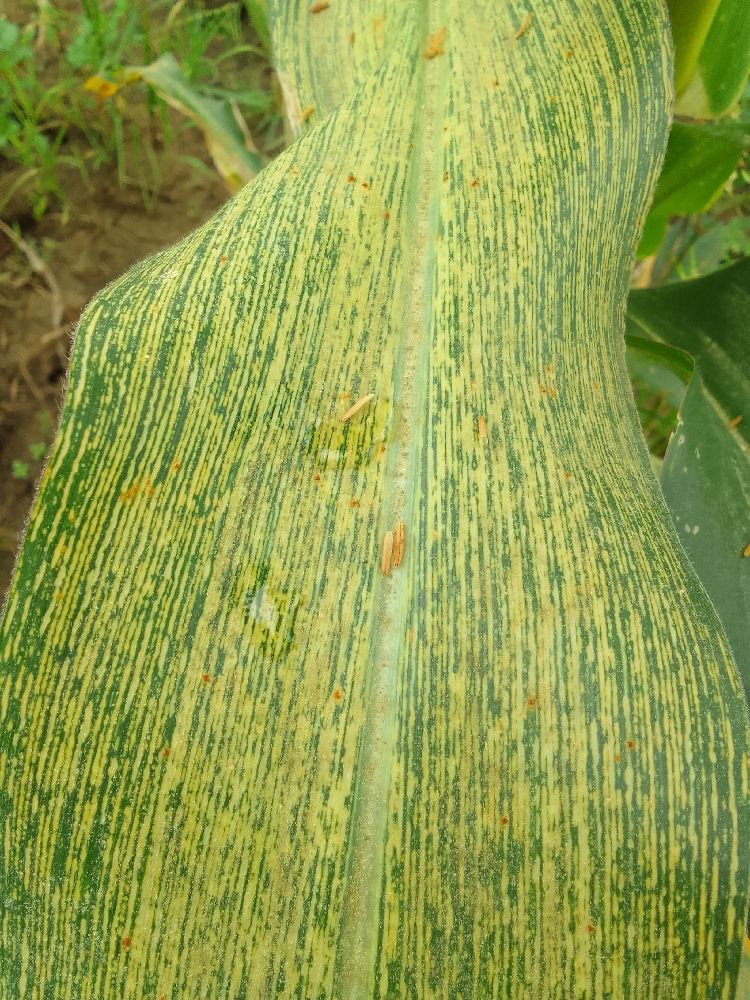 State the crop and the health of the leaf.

maize, maize streak virus
